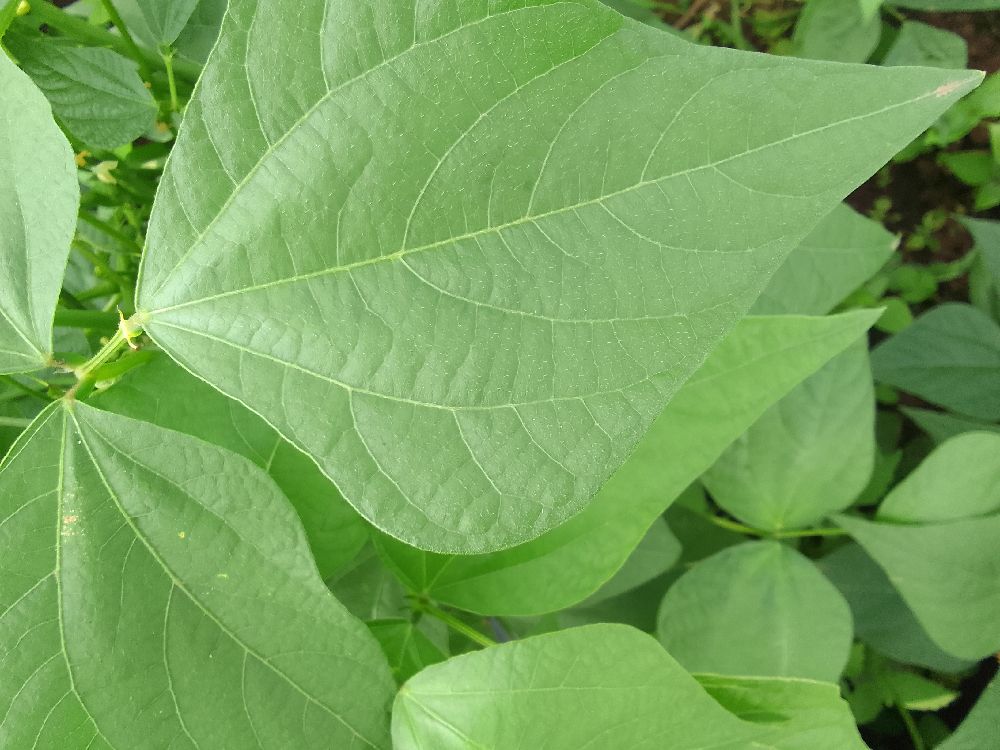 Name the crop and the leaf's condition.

common bean, healthy
